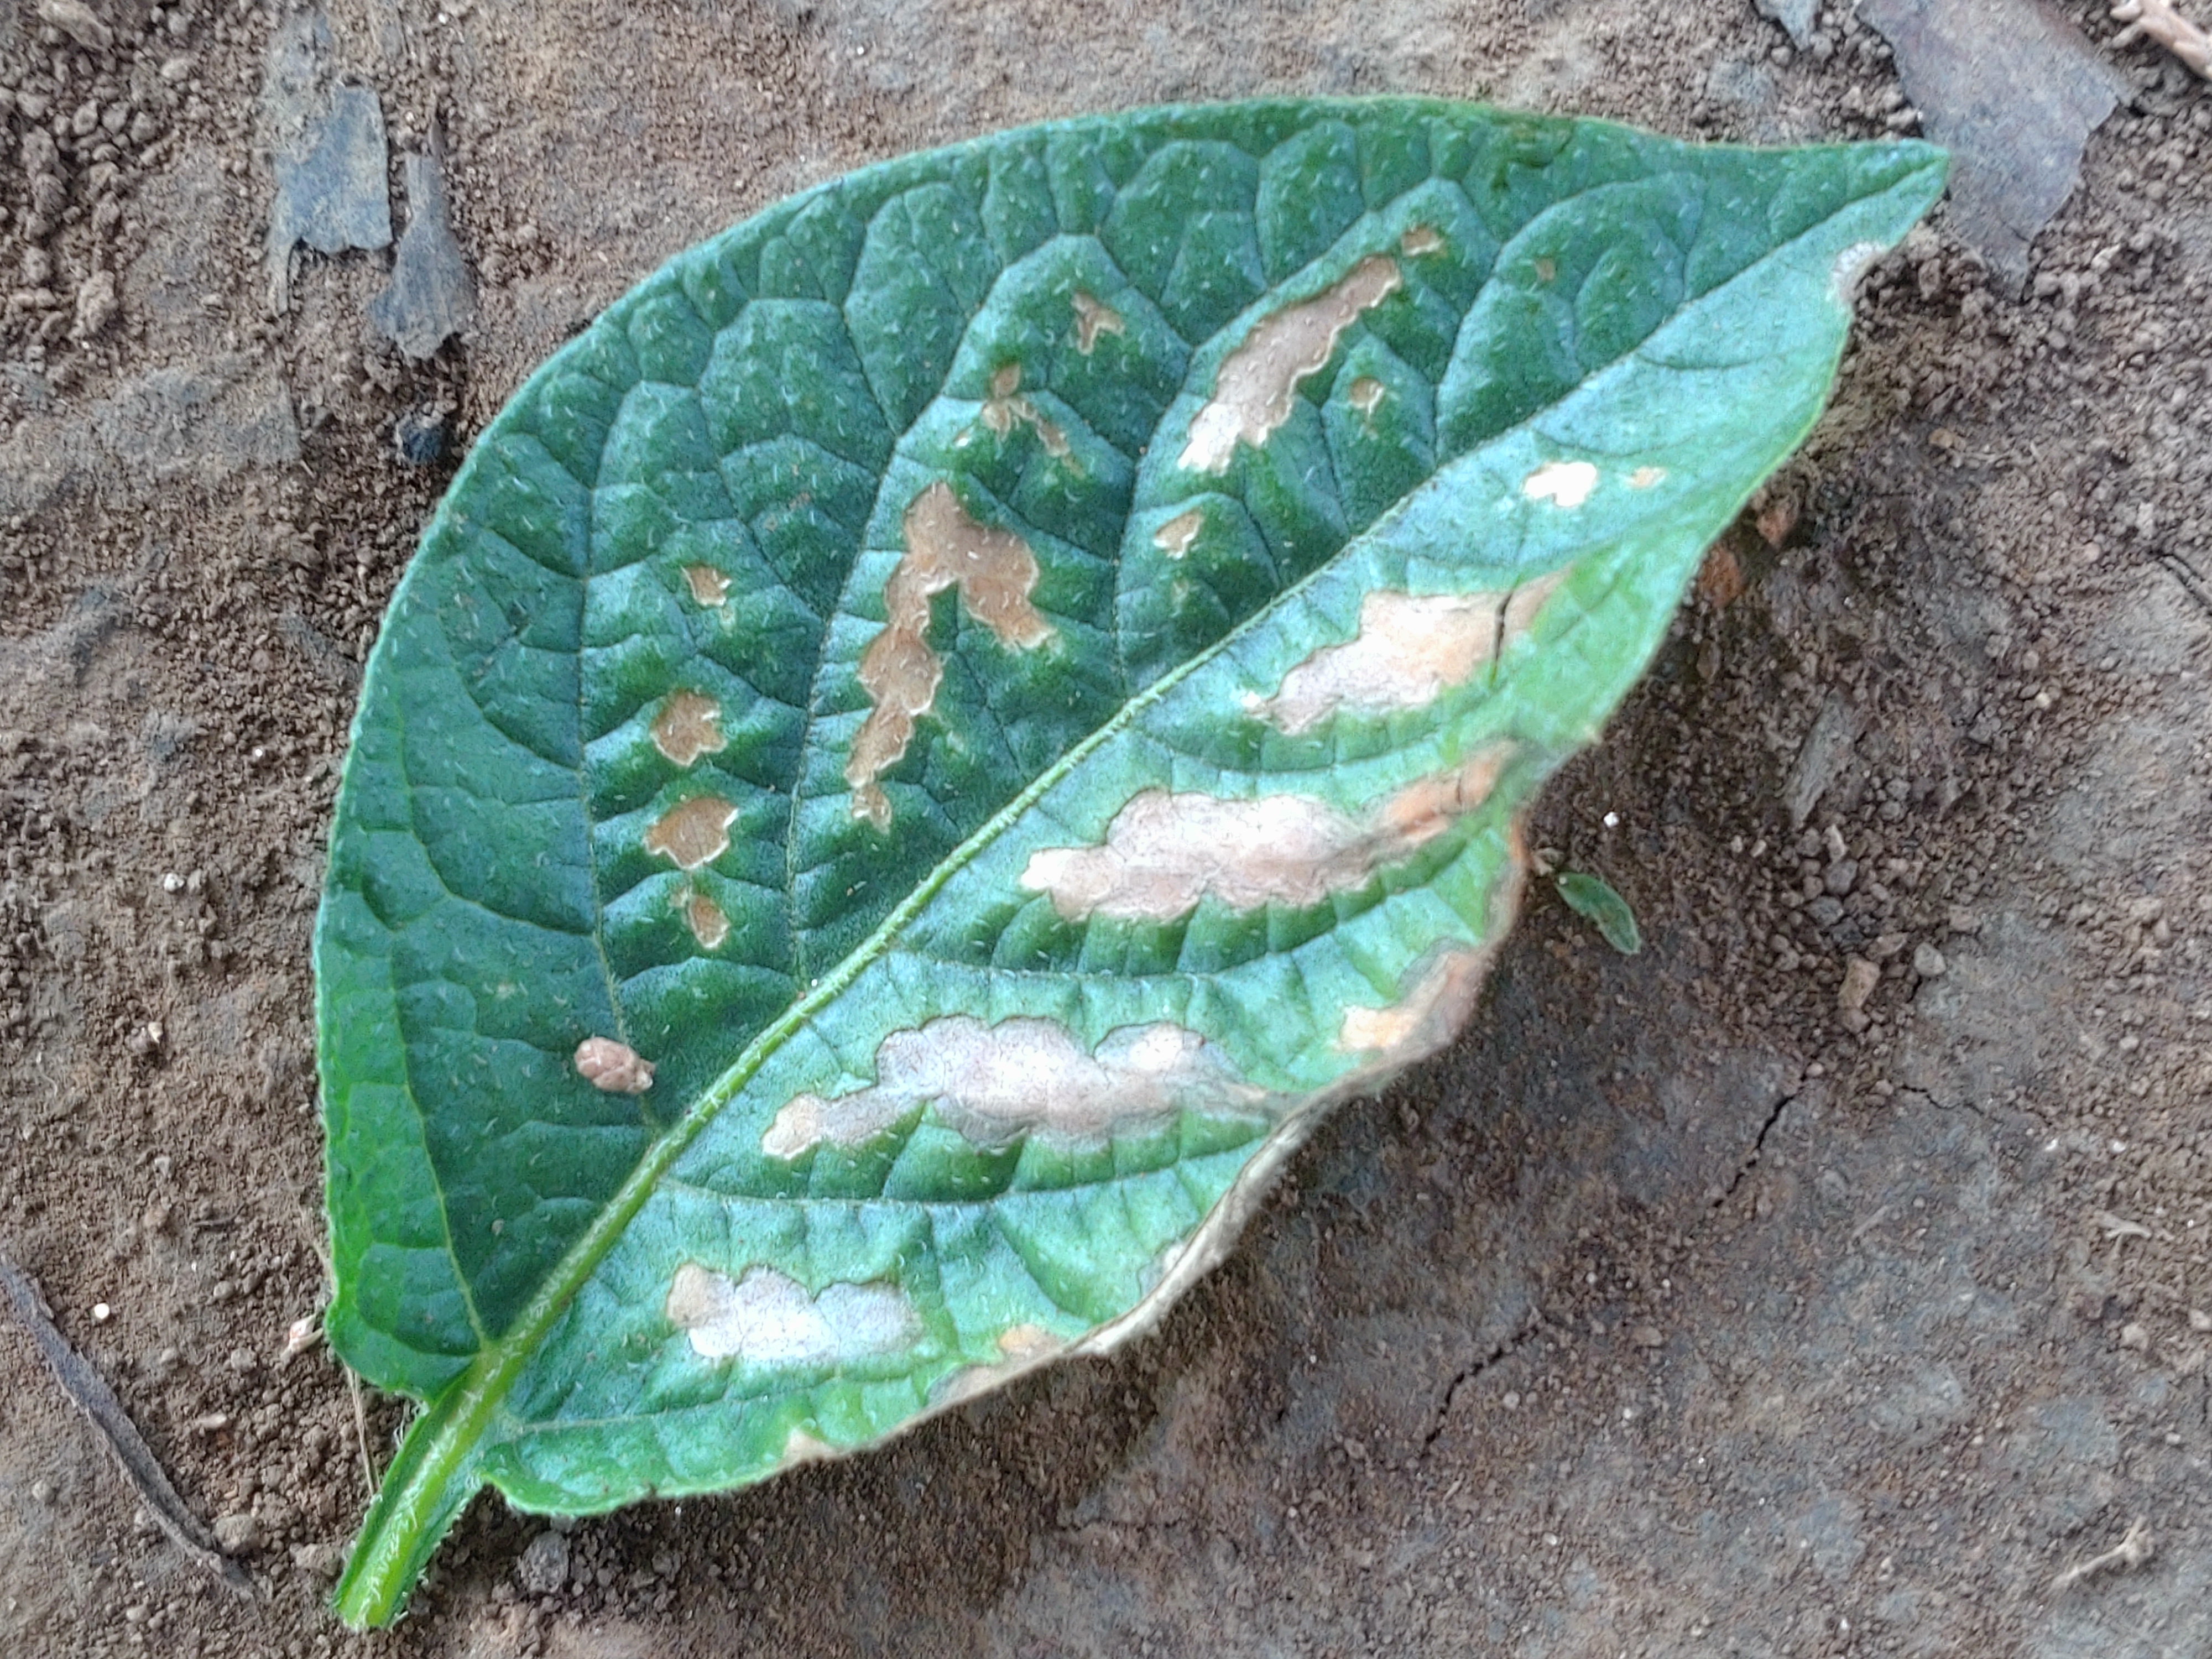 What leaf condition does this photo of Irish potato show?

early blight
